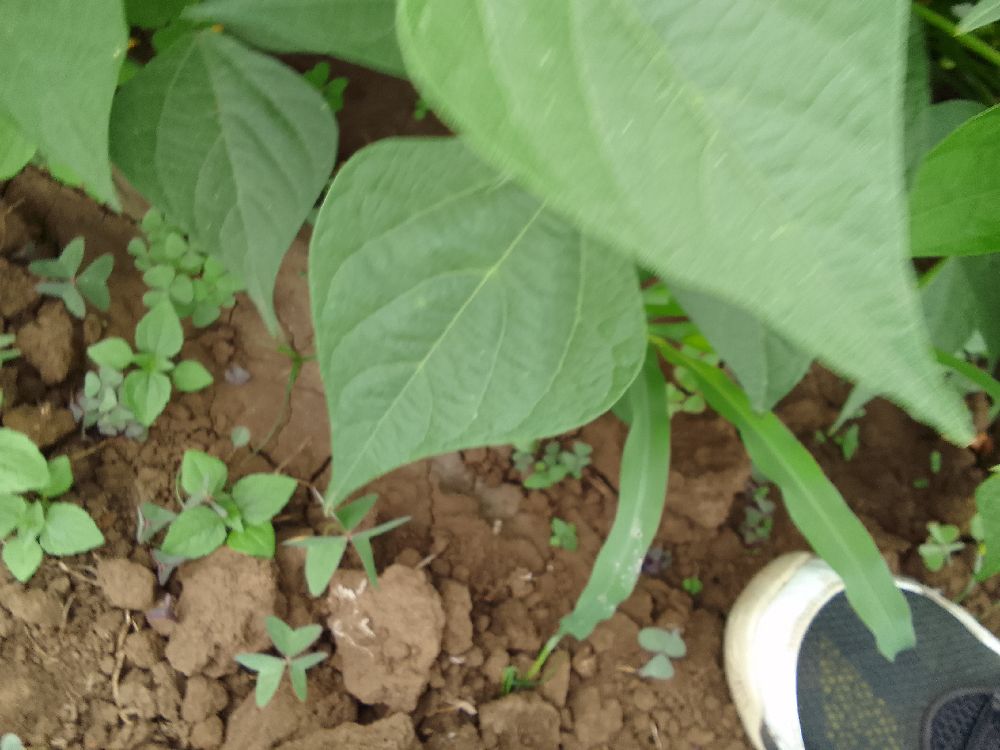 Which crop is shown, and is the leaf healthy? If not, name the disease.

common bean, healthy
